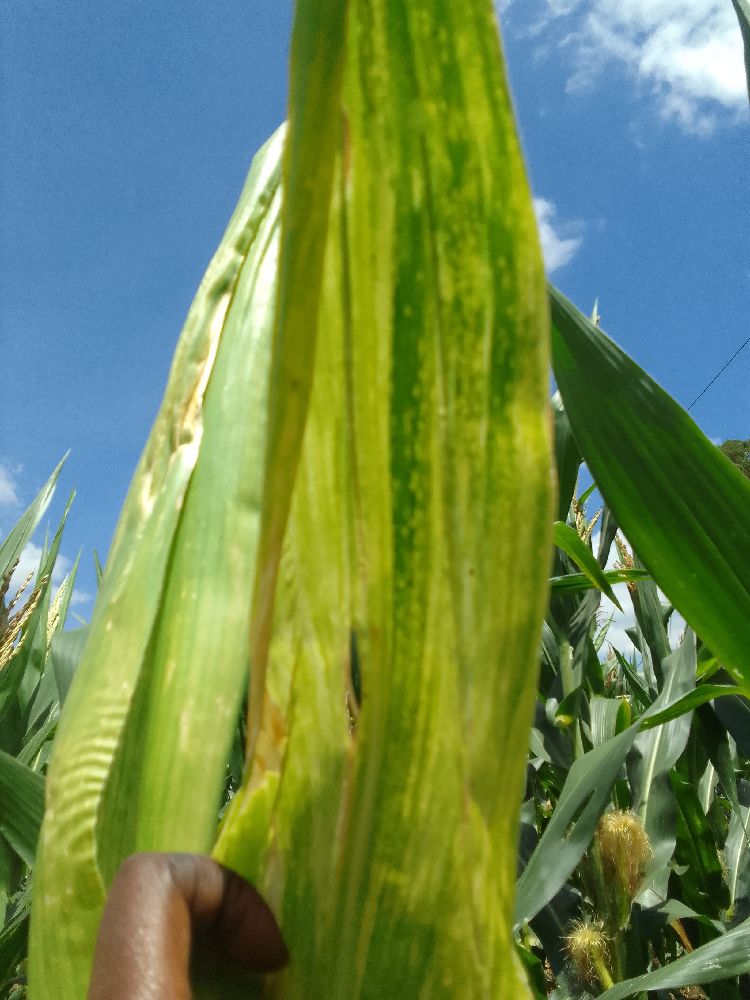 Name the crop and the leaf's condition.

maize, maize lethal necrosis
